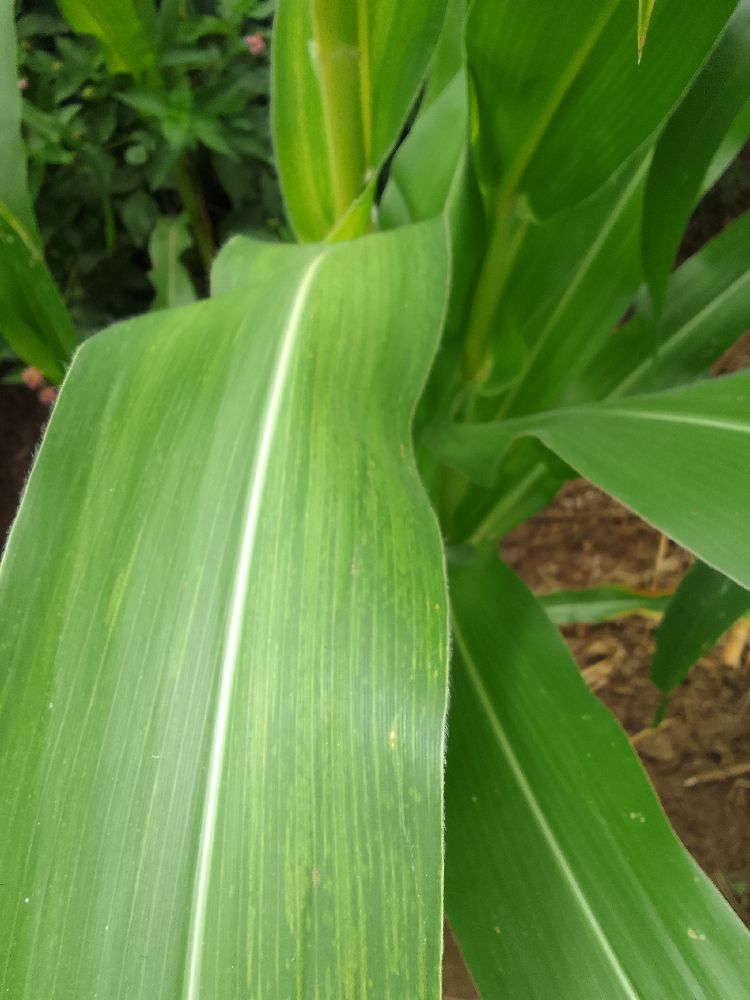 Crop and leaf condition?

maize, maize lethal necrosis
